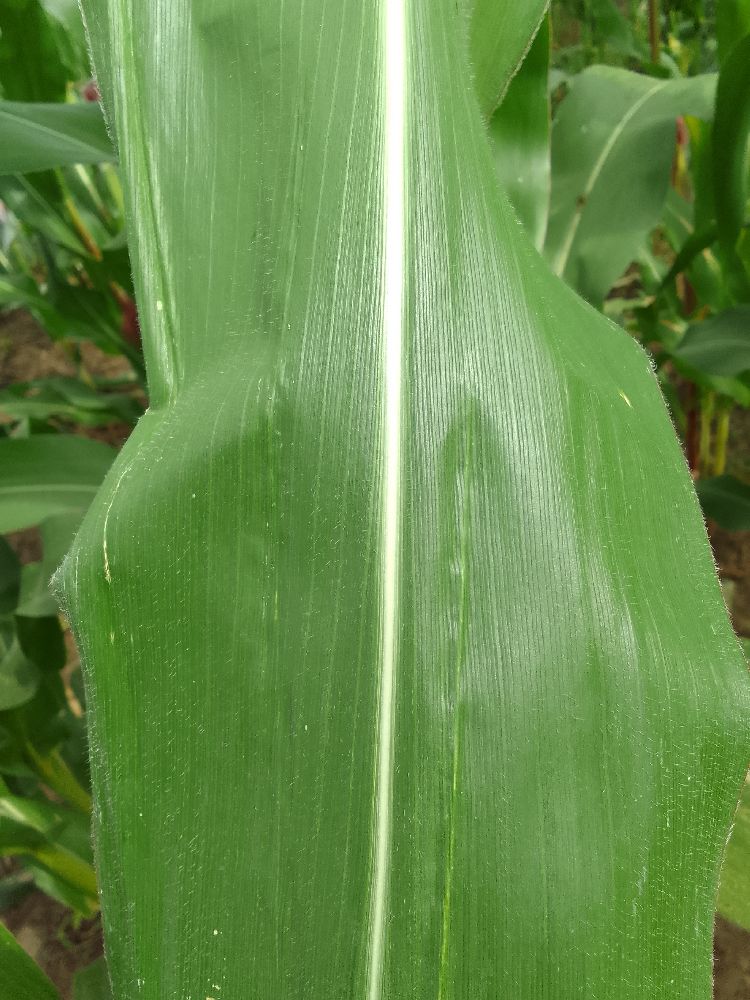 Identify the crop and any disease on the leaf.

maize, healthy
